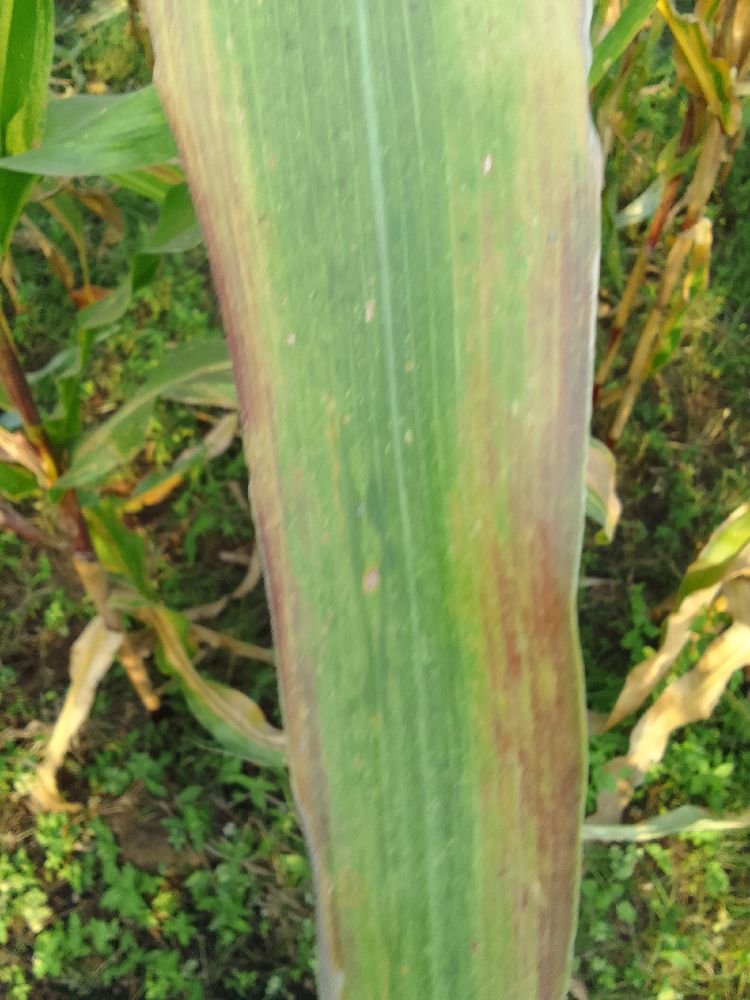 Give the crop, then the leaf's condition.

maize, maize lethal necrosis
